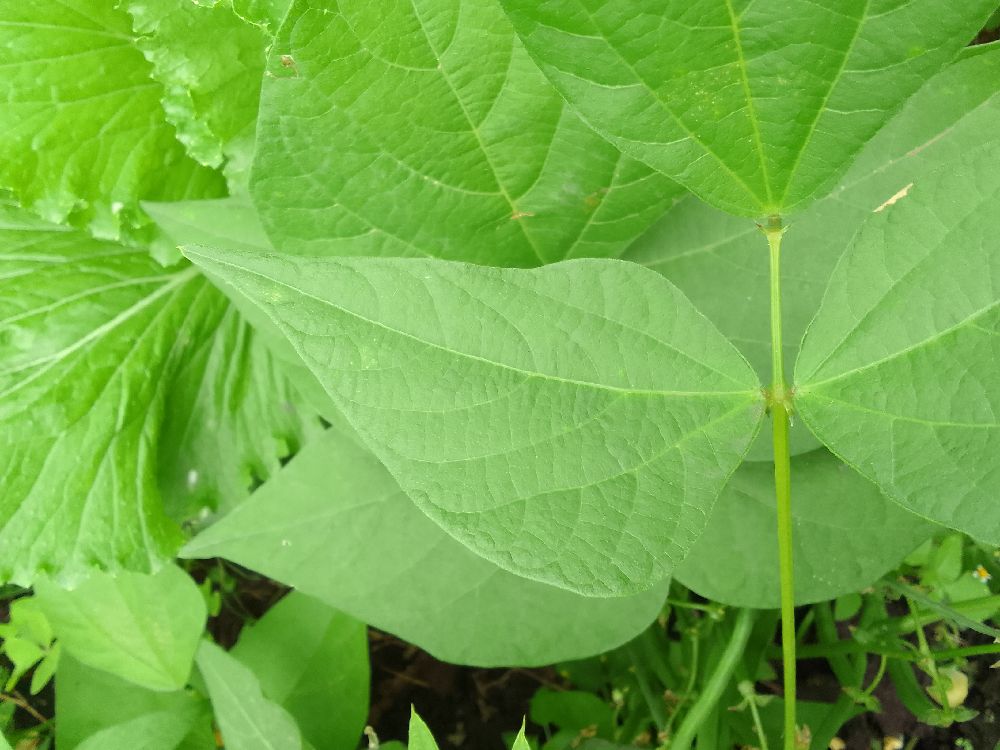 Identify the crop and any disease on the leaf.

common bean, healthy
